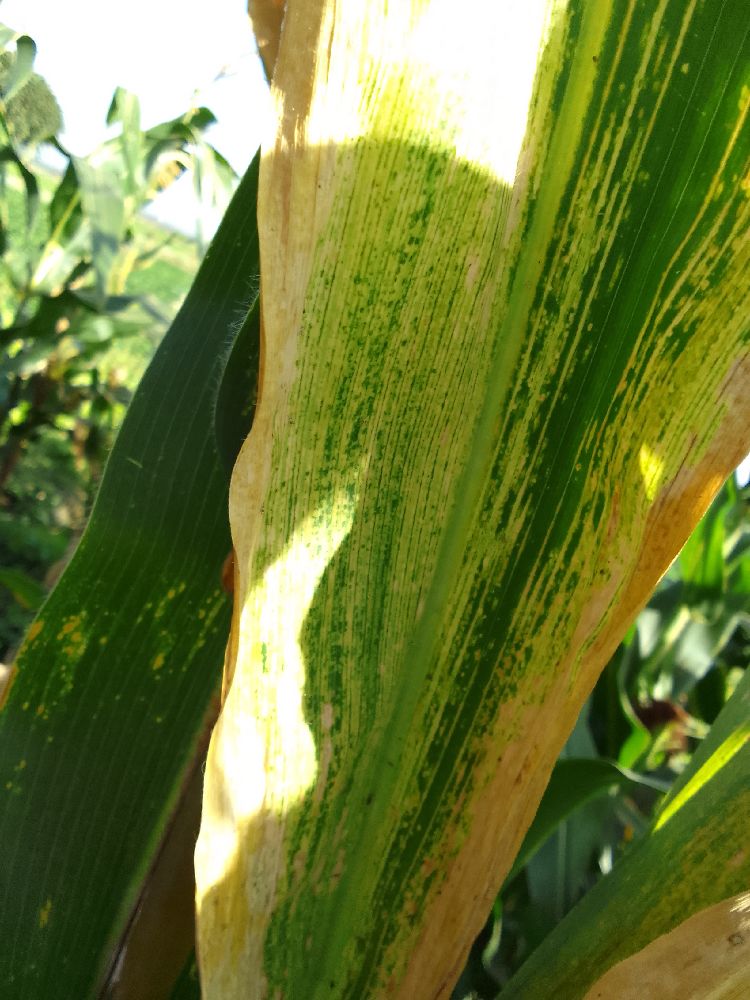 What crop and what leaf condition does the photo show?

maize, maize lethal necrosis
